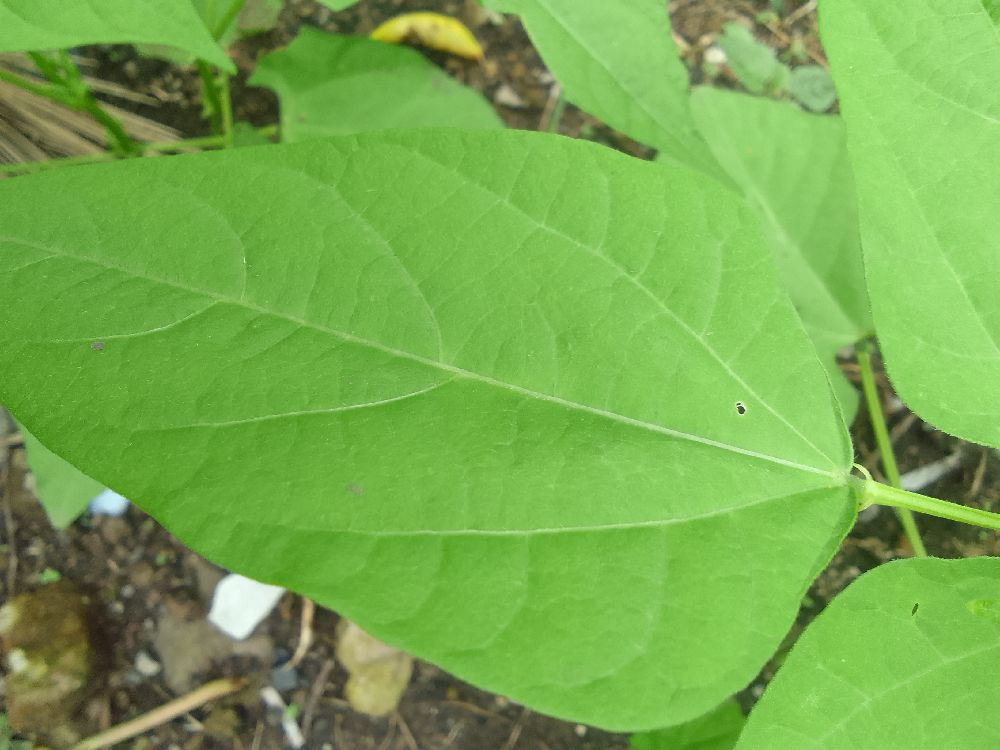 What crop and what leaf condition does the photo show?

common bean, healthy
